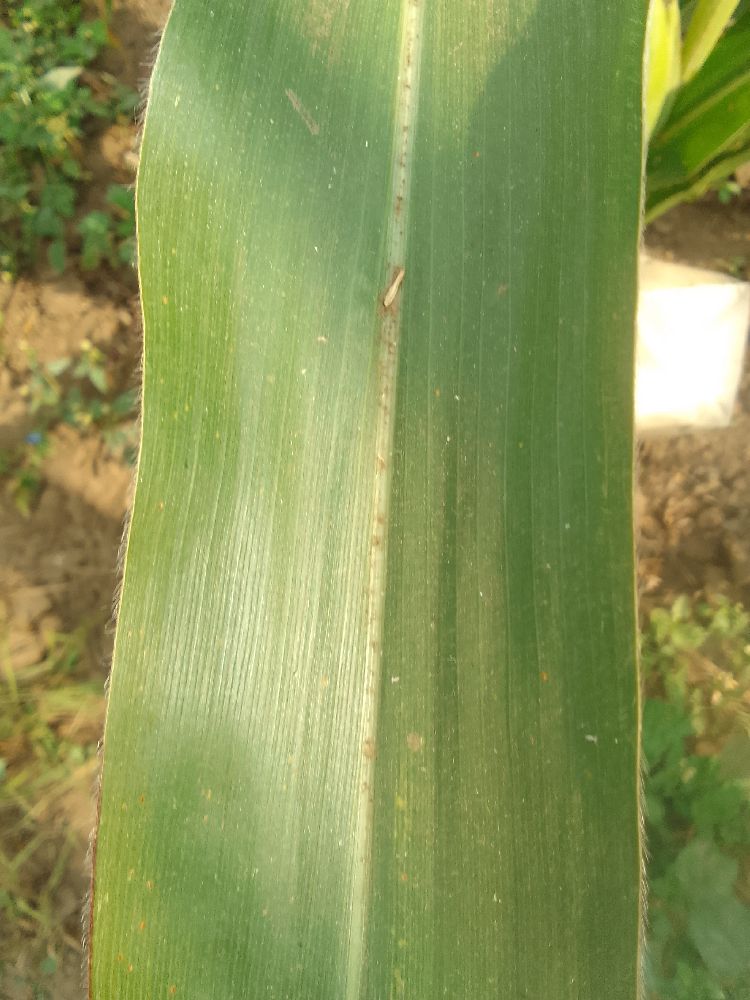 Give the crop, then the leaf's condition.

maize, healthy
